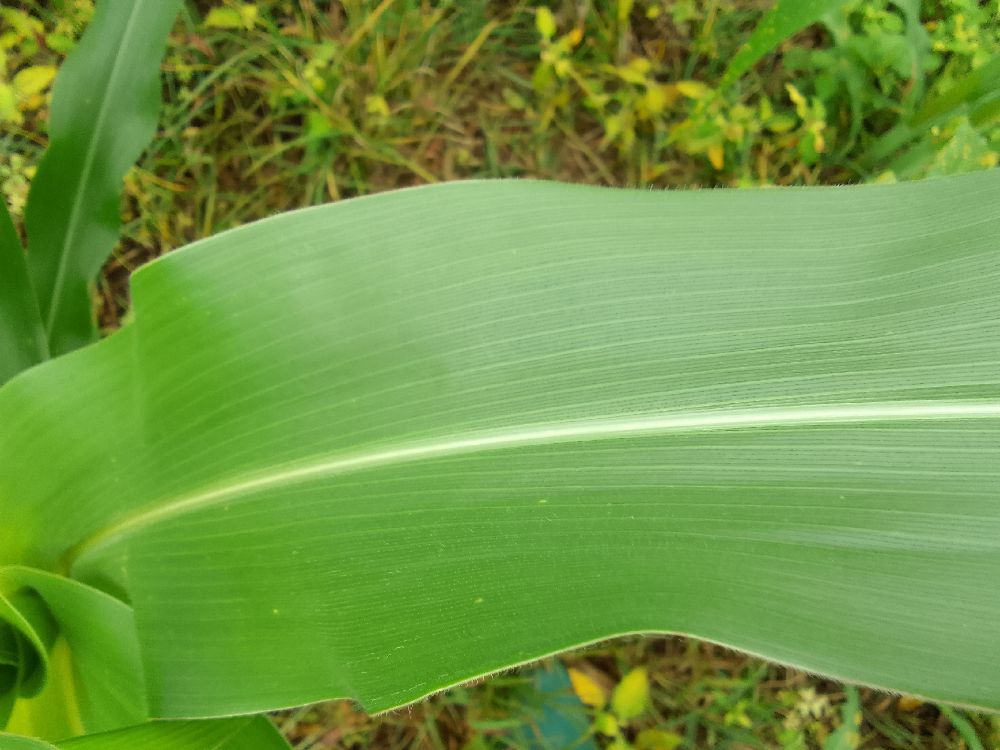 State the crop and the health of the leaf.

maize, healthy
